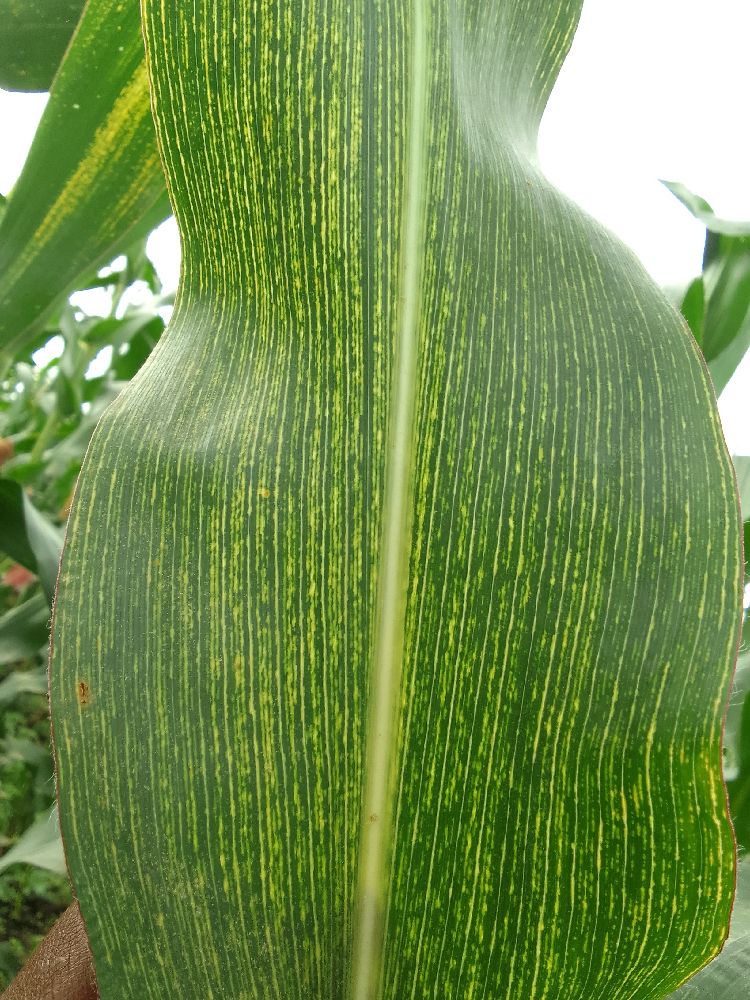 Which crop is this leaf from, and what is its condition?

maize, maize streak virus
